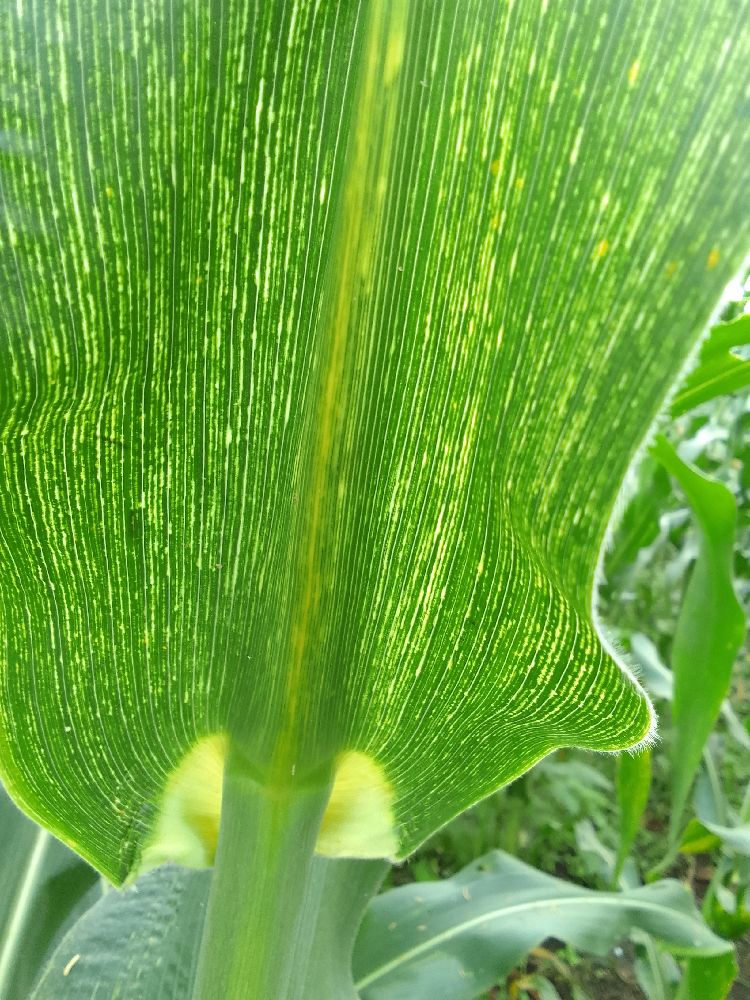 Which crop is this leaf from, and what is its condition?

maize, maize streak virus
